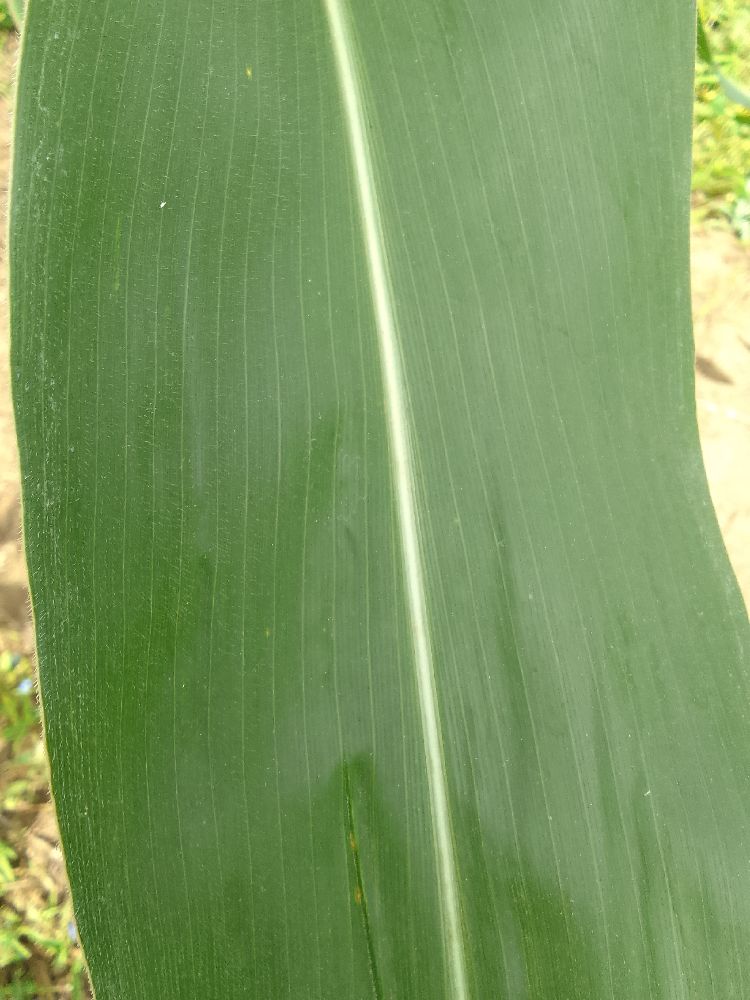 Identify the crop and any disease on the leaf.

maize, healthy
